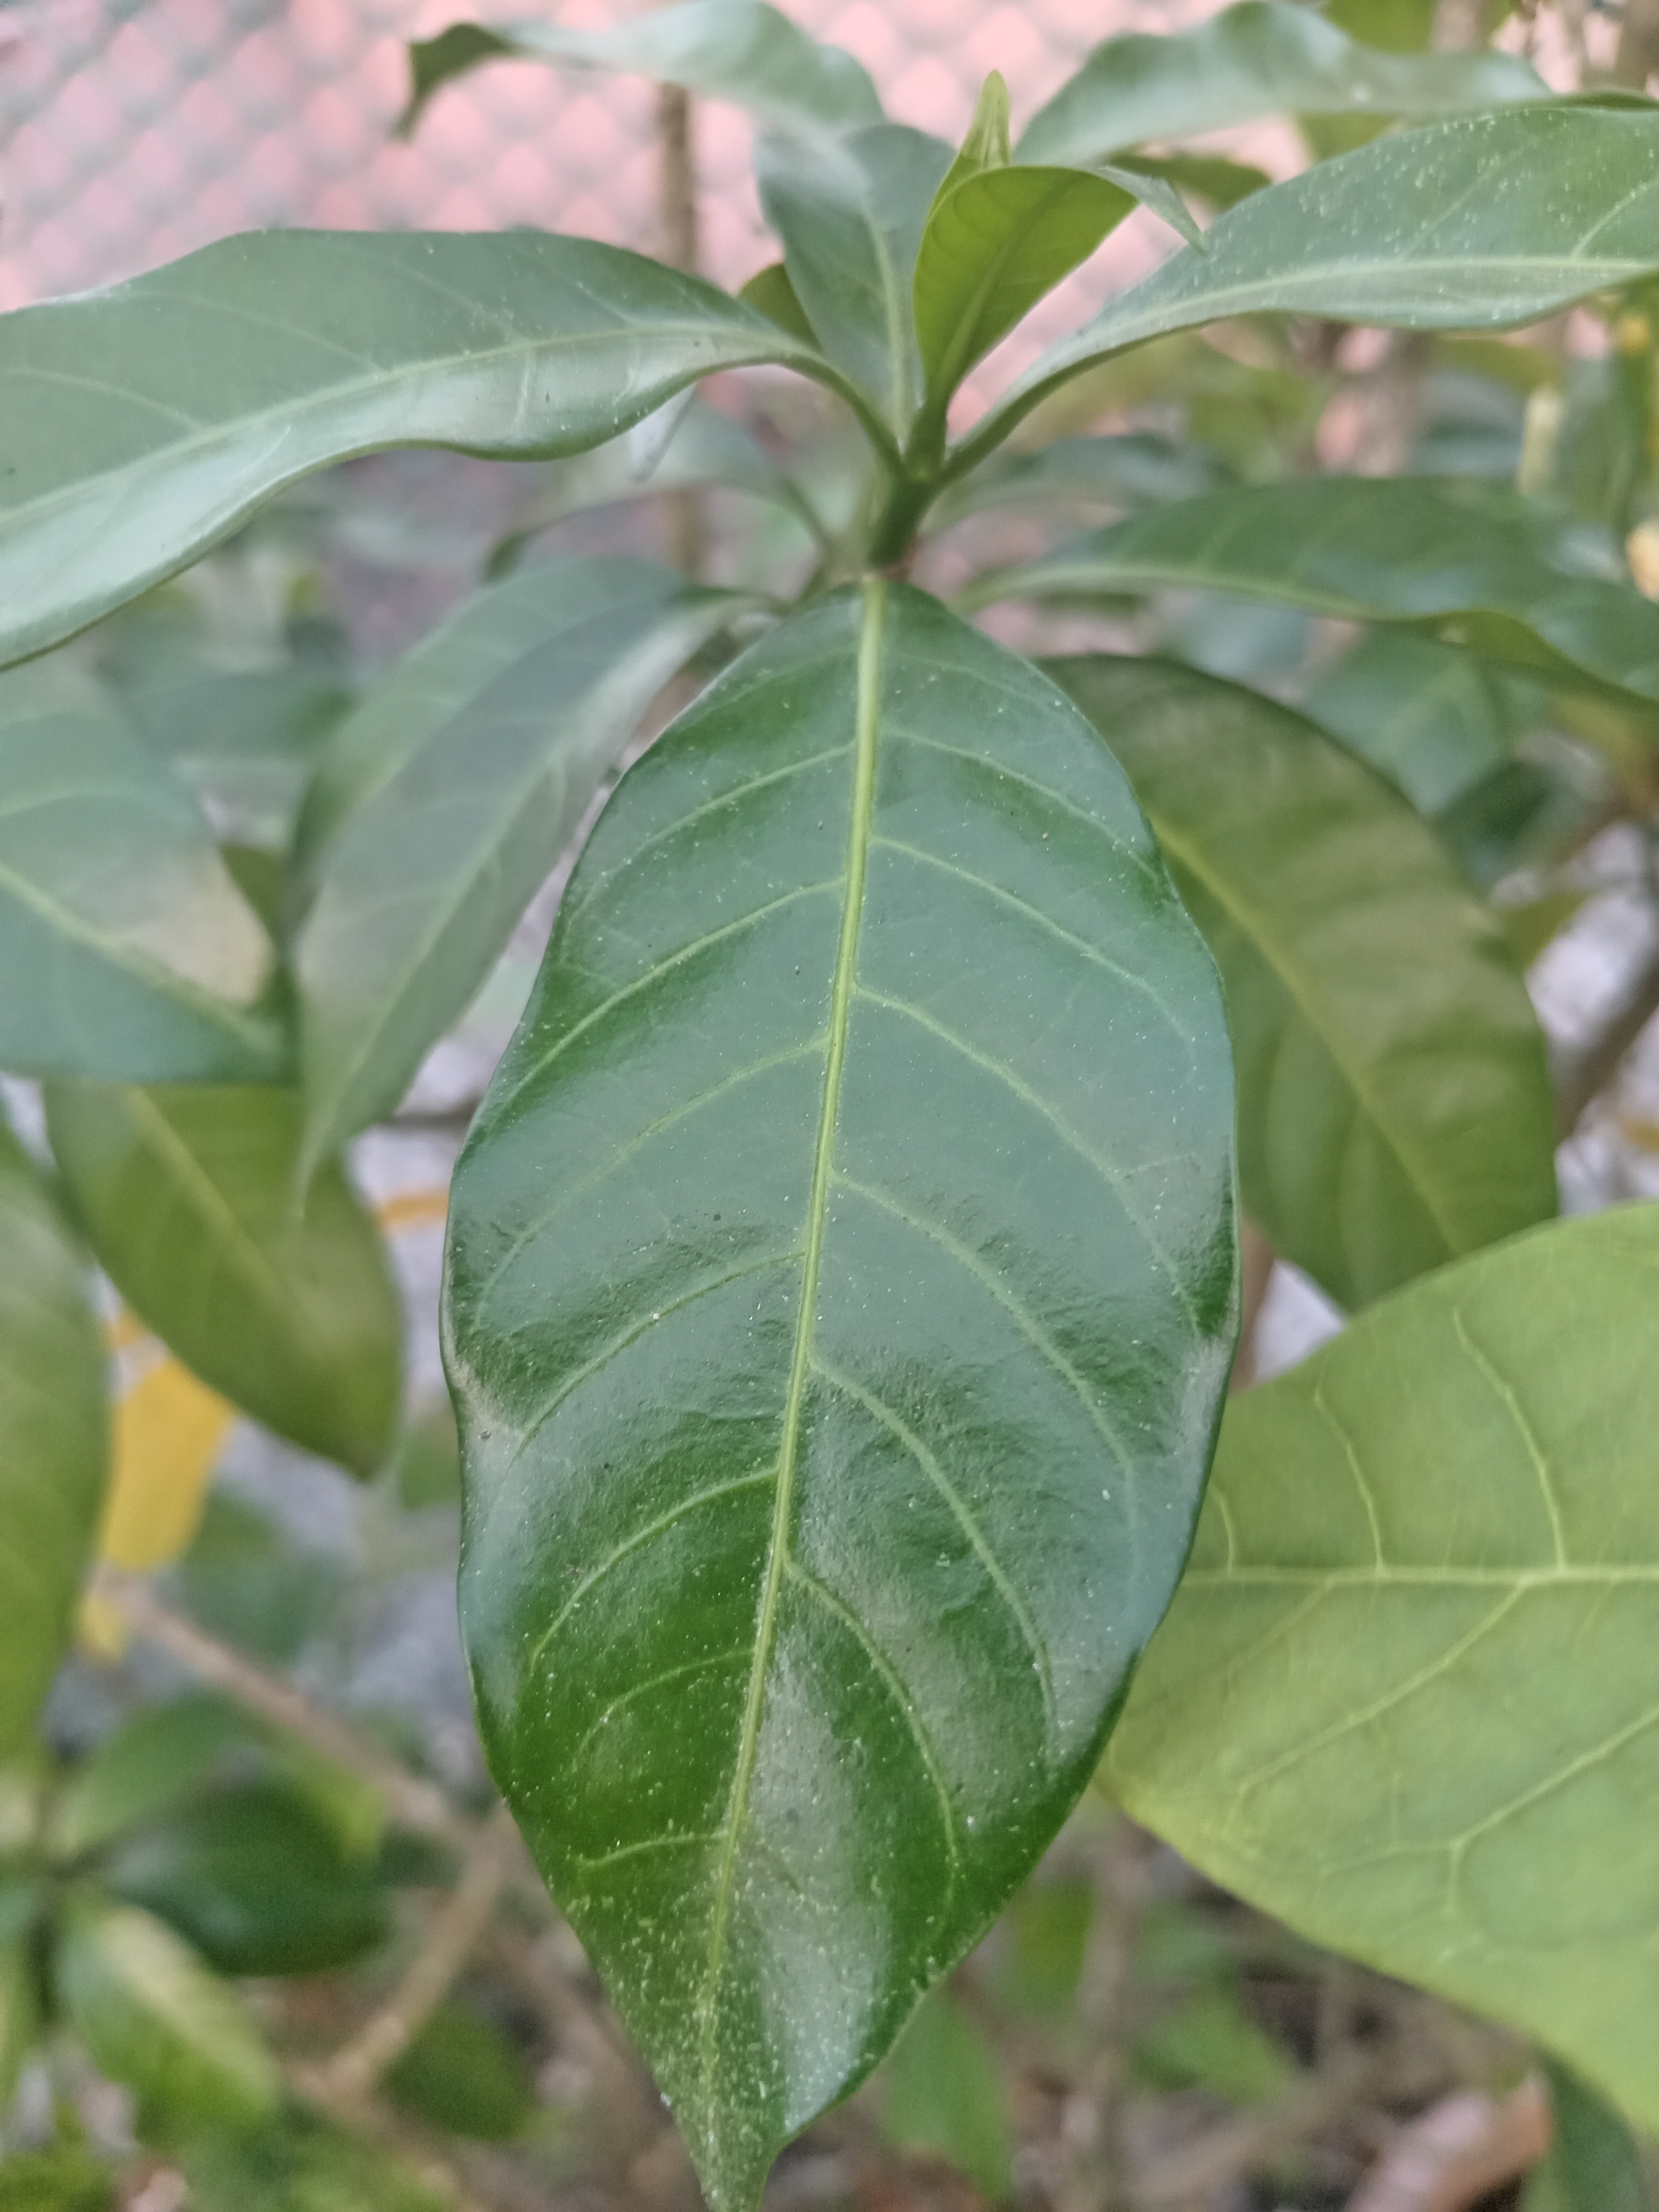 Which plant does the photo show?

togor
